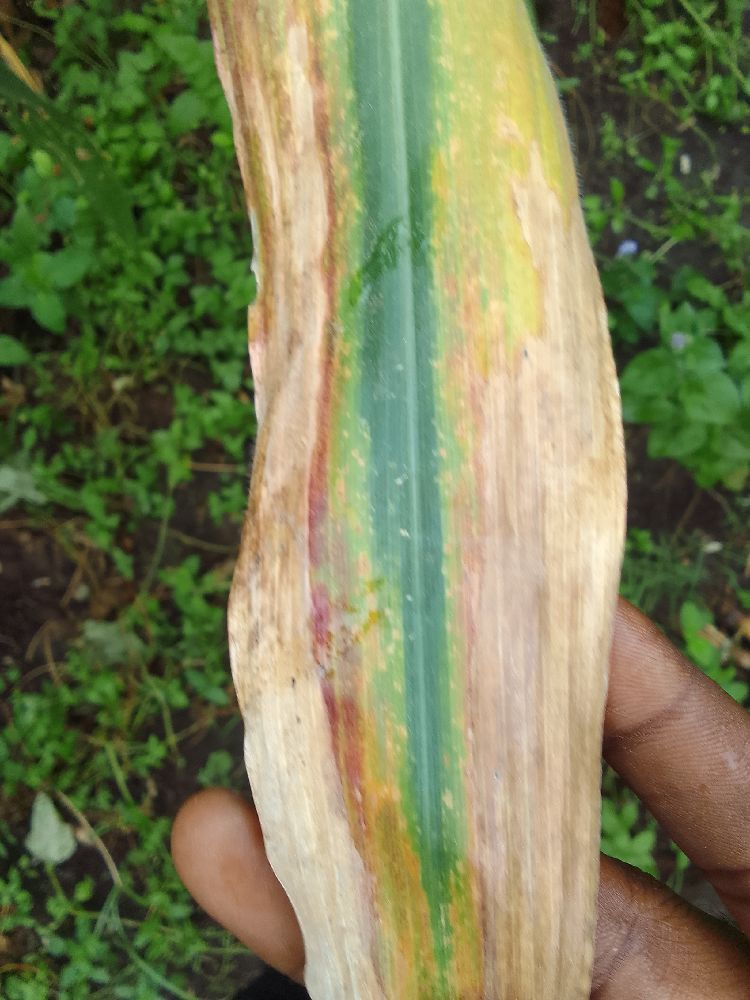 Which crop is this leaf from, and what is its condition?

maize, maize lethal necrosis
